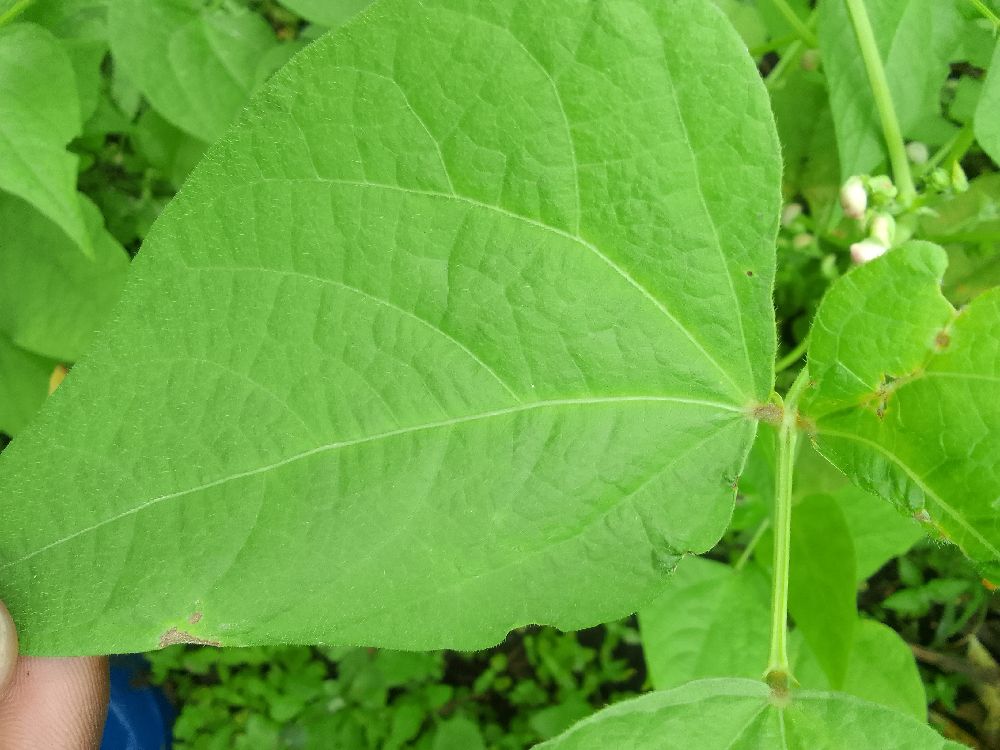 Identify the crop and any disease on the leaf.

common bean, healthy
